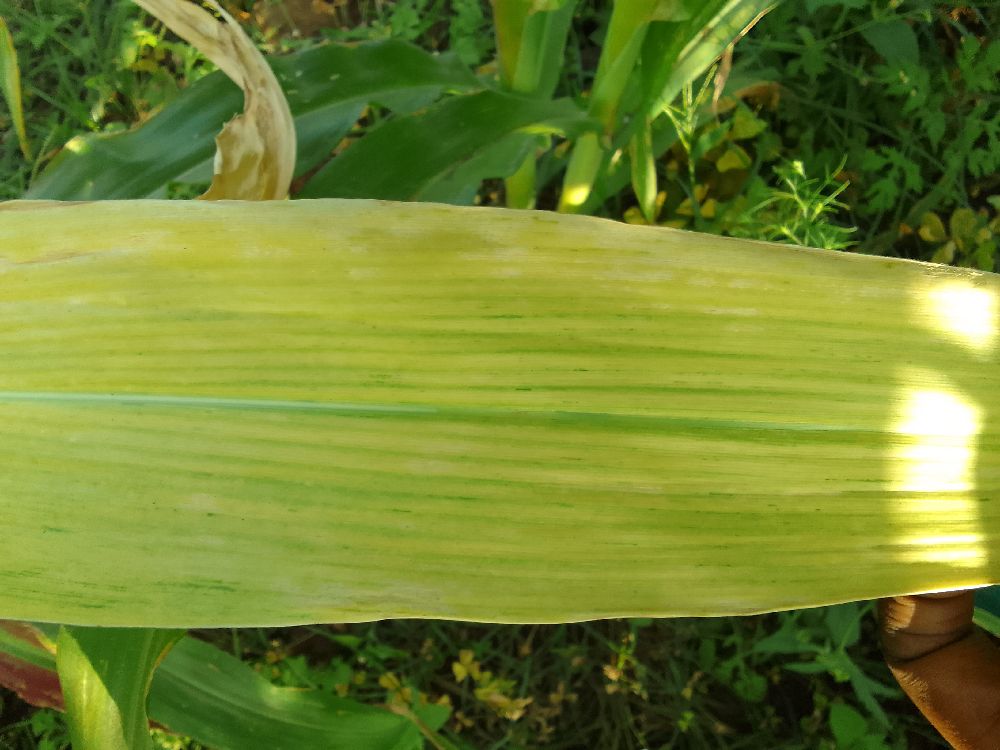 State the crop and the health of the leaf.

maize, maize lethal necrosis
